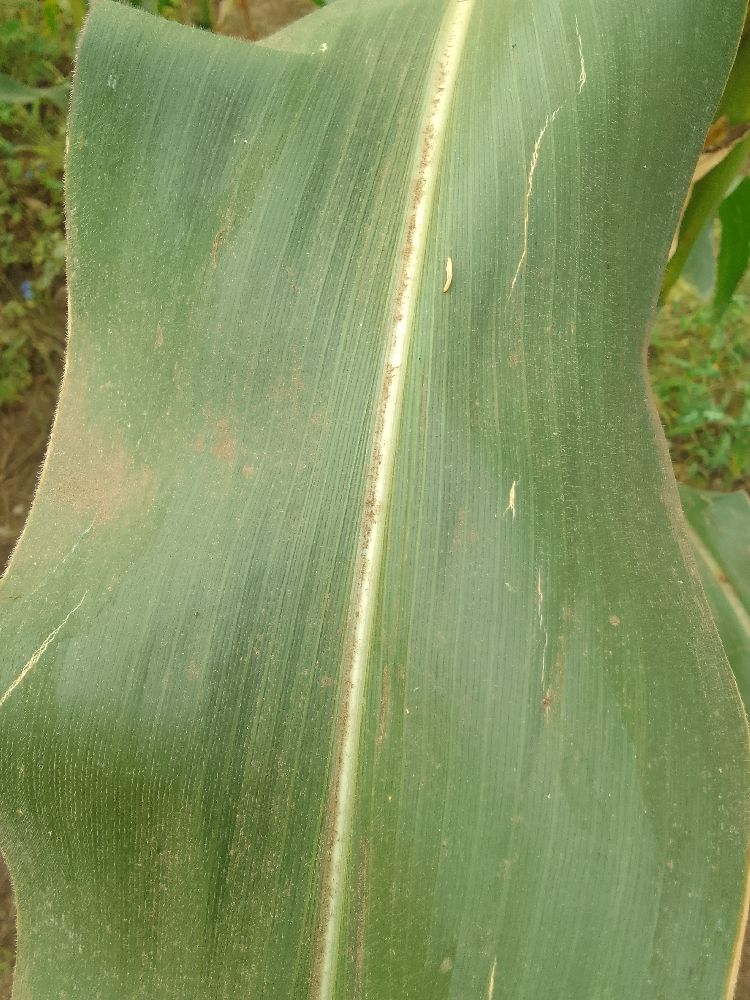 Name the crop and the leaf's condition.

maize, healthy
